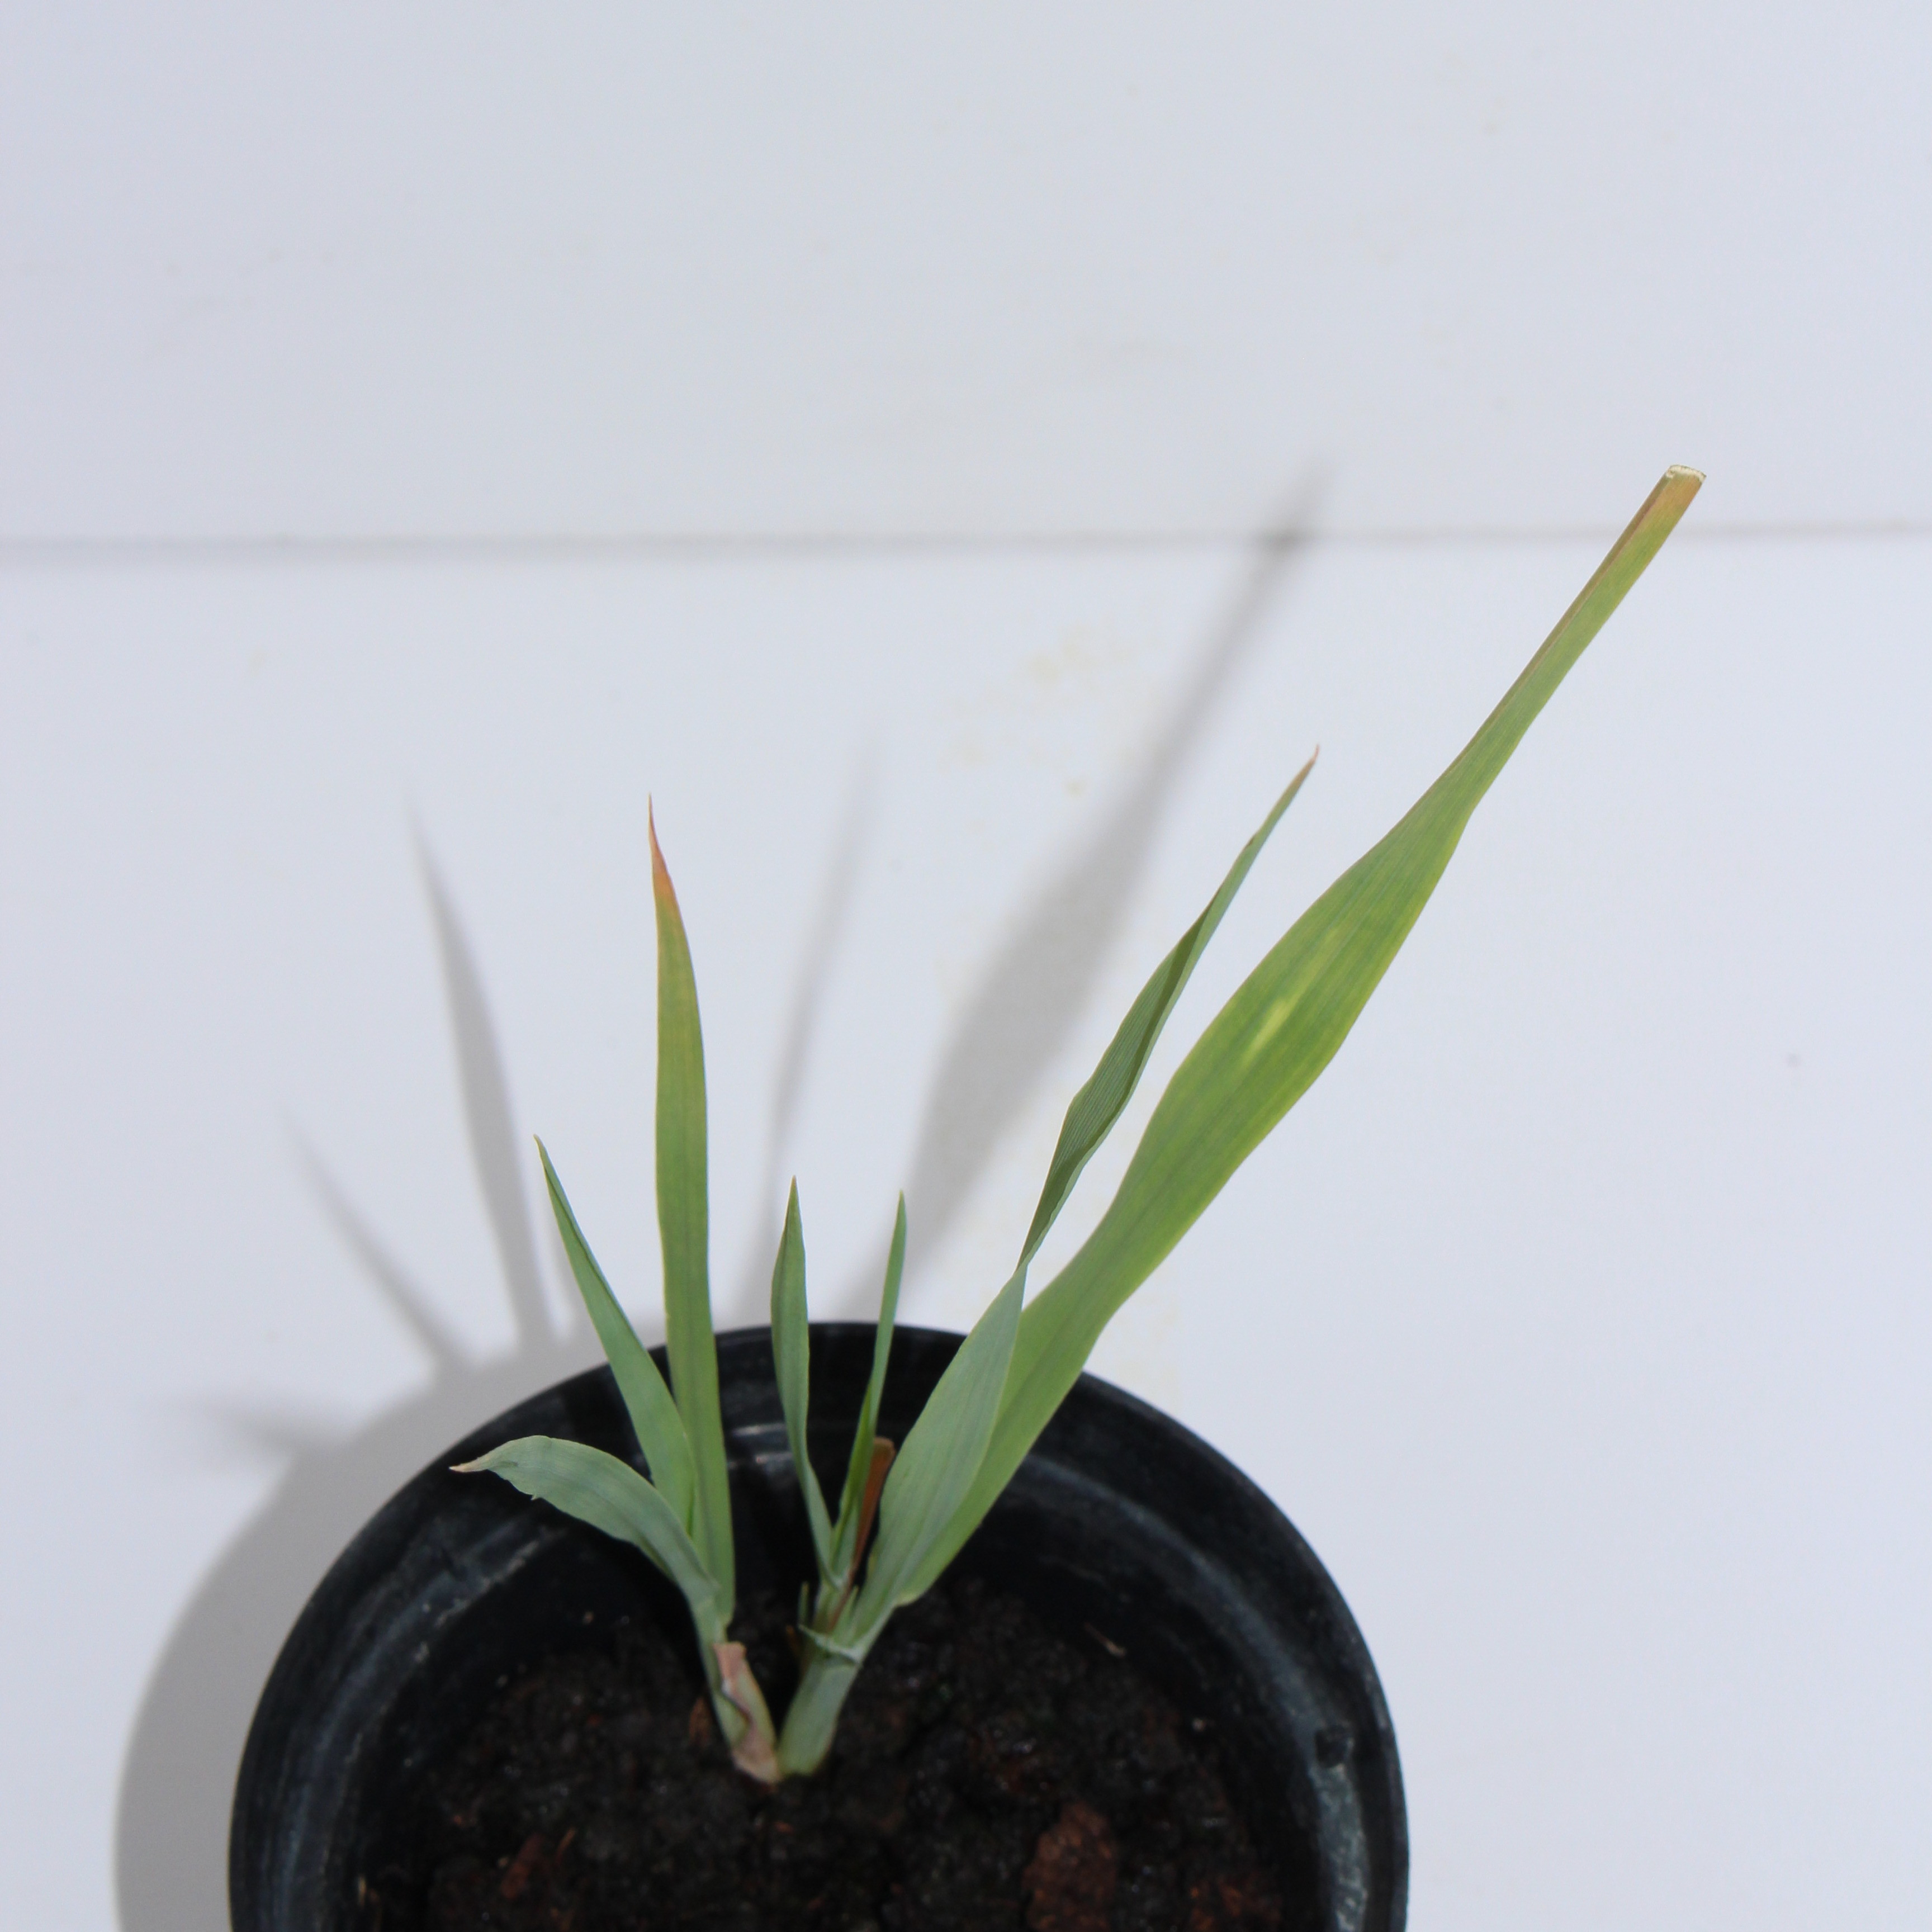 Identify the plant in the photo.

Avena sterilis
